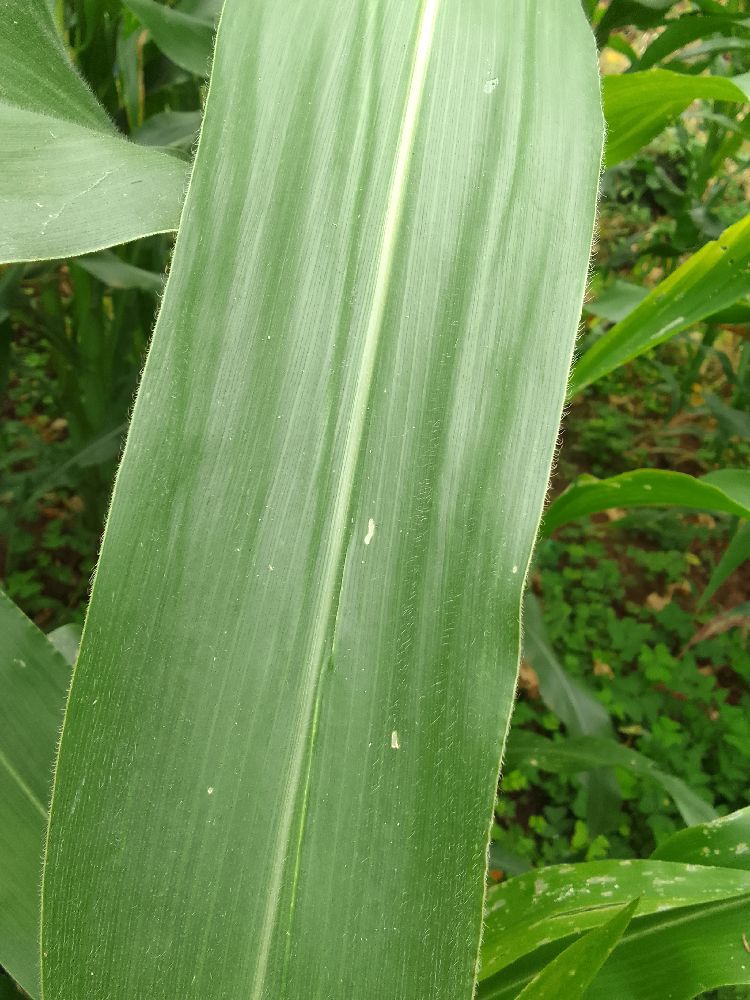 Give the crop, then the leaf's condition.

maize, healthy
